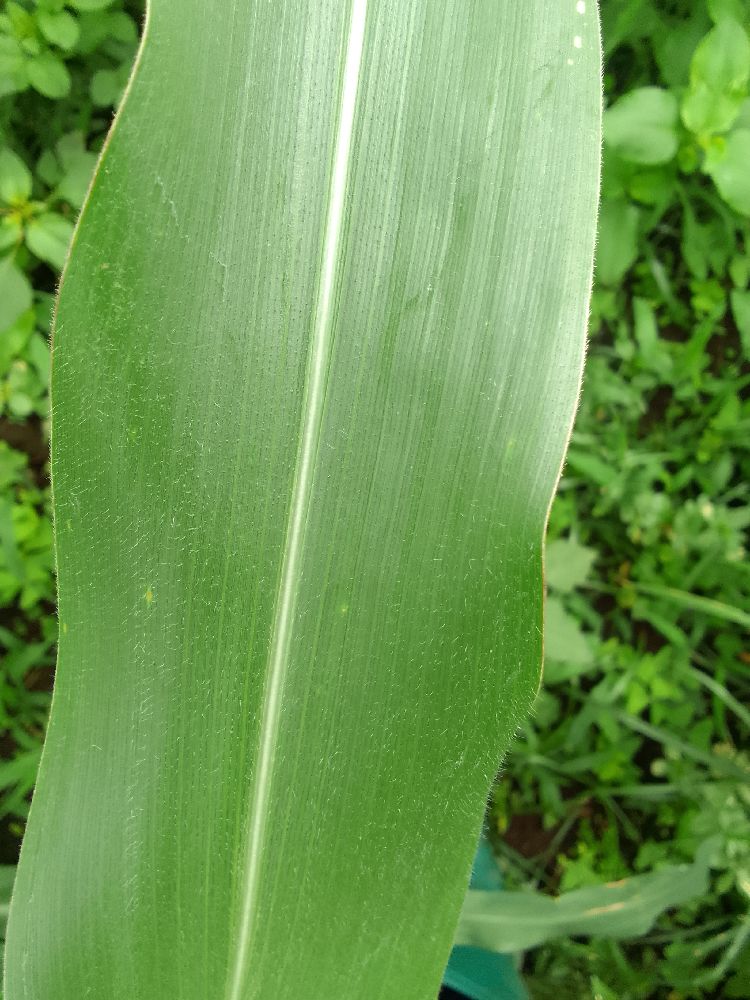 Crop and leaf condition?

maize, healthy
